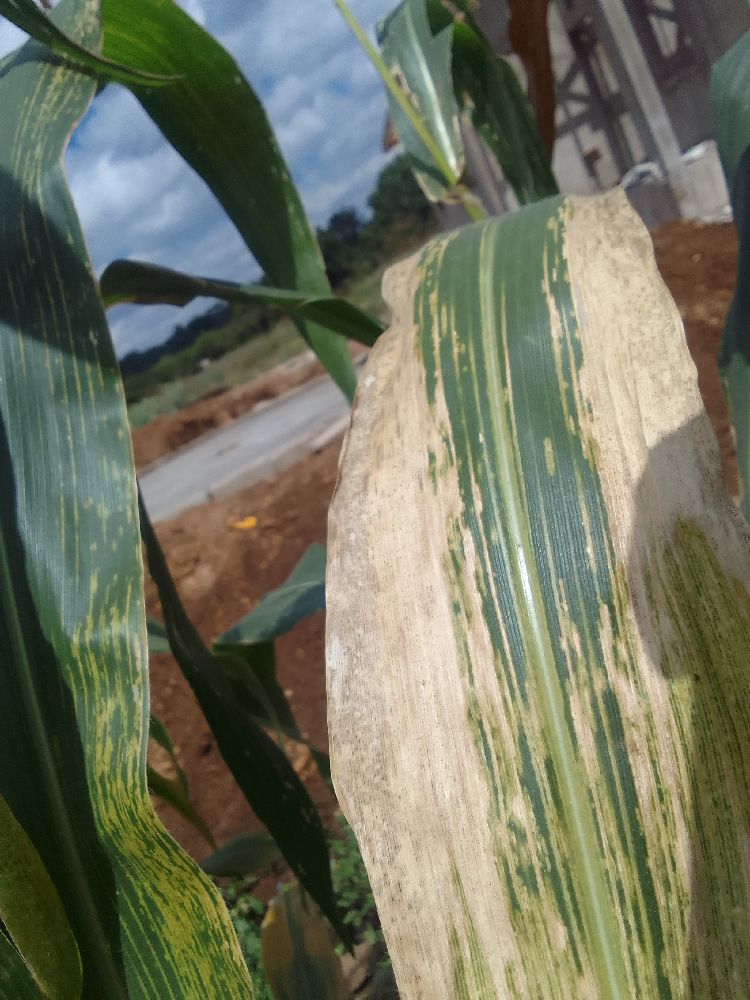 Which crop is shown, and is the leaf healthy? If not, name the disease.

maize, maize lethal necrosis
